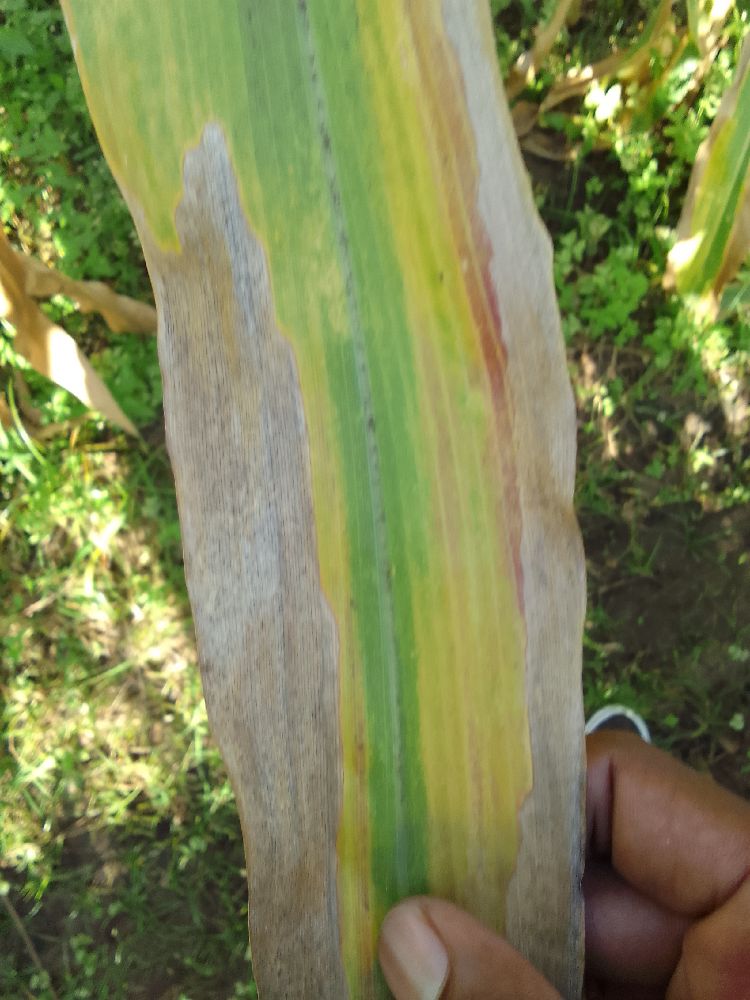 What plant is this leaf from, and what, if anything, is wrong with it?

maize, maize lethal necrosis
